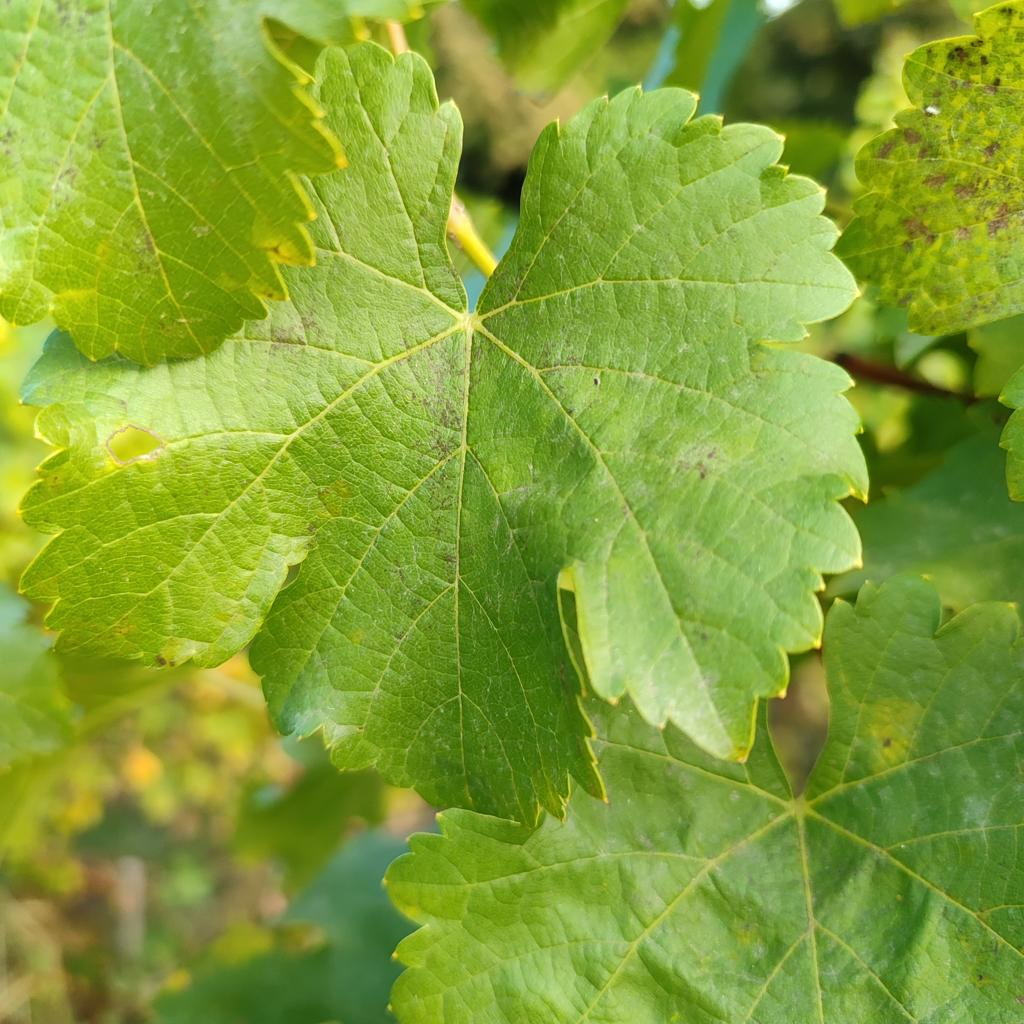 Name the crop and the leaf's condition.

grapevine, powdery mildew
